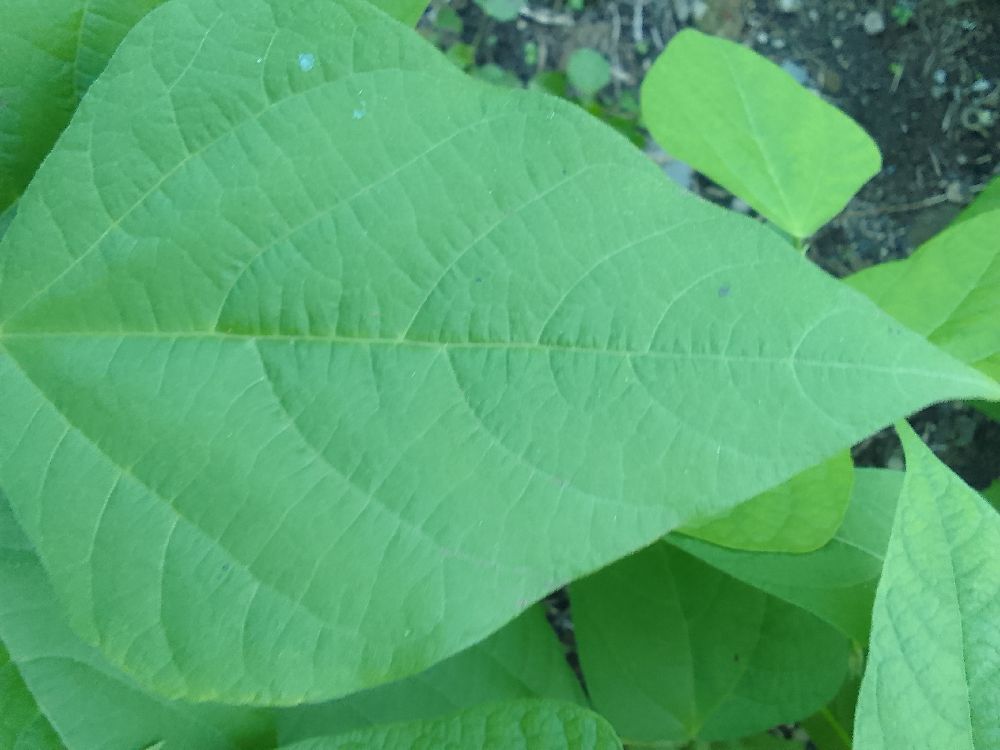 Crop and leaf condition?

common bean, healthy
